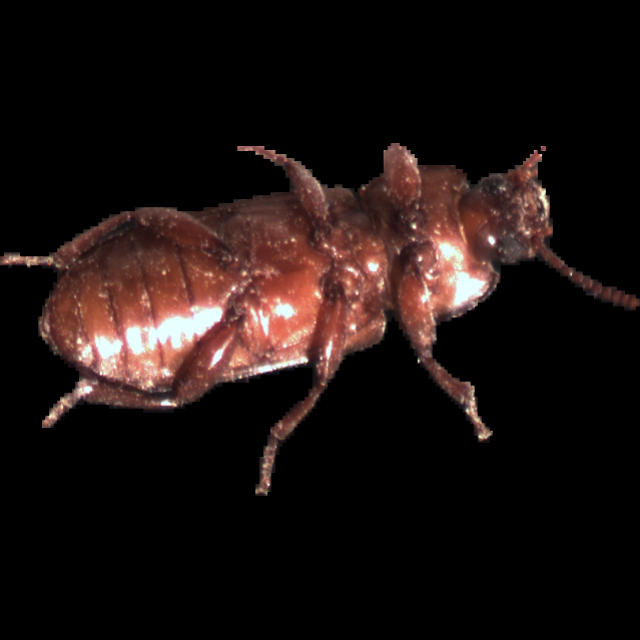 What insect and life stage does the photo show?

mealworm beetle
